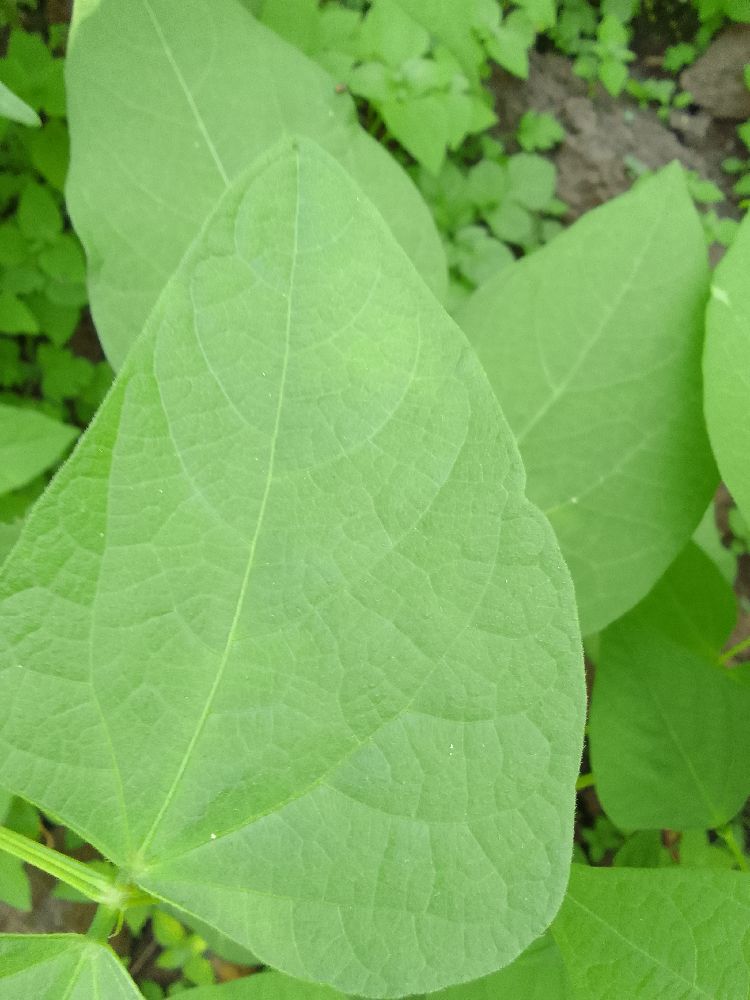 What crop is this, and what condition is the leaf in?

common bean, healthy
